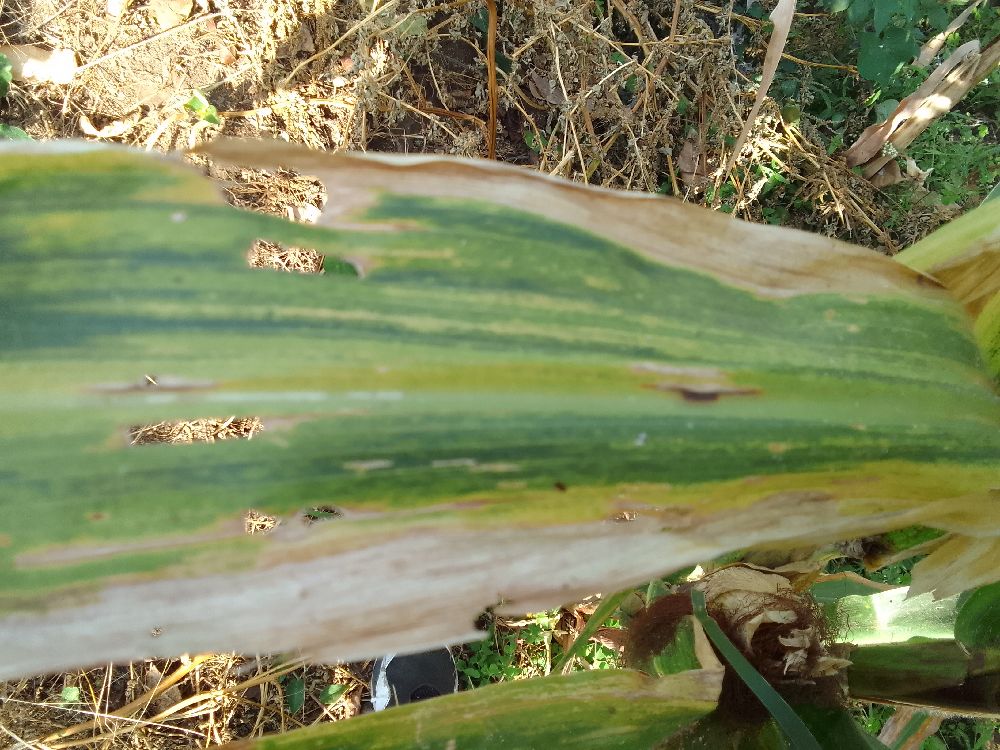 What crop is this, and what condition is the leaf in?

maize, maize lethal necrosis
